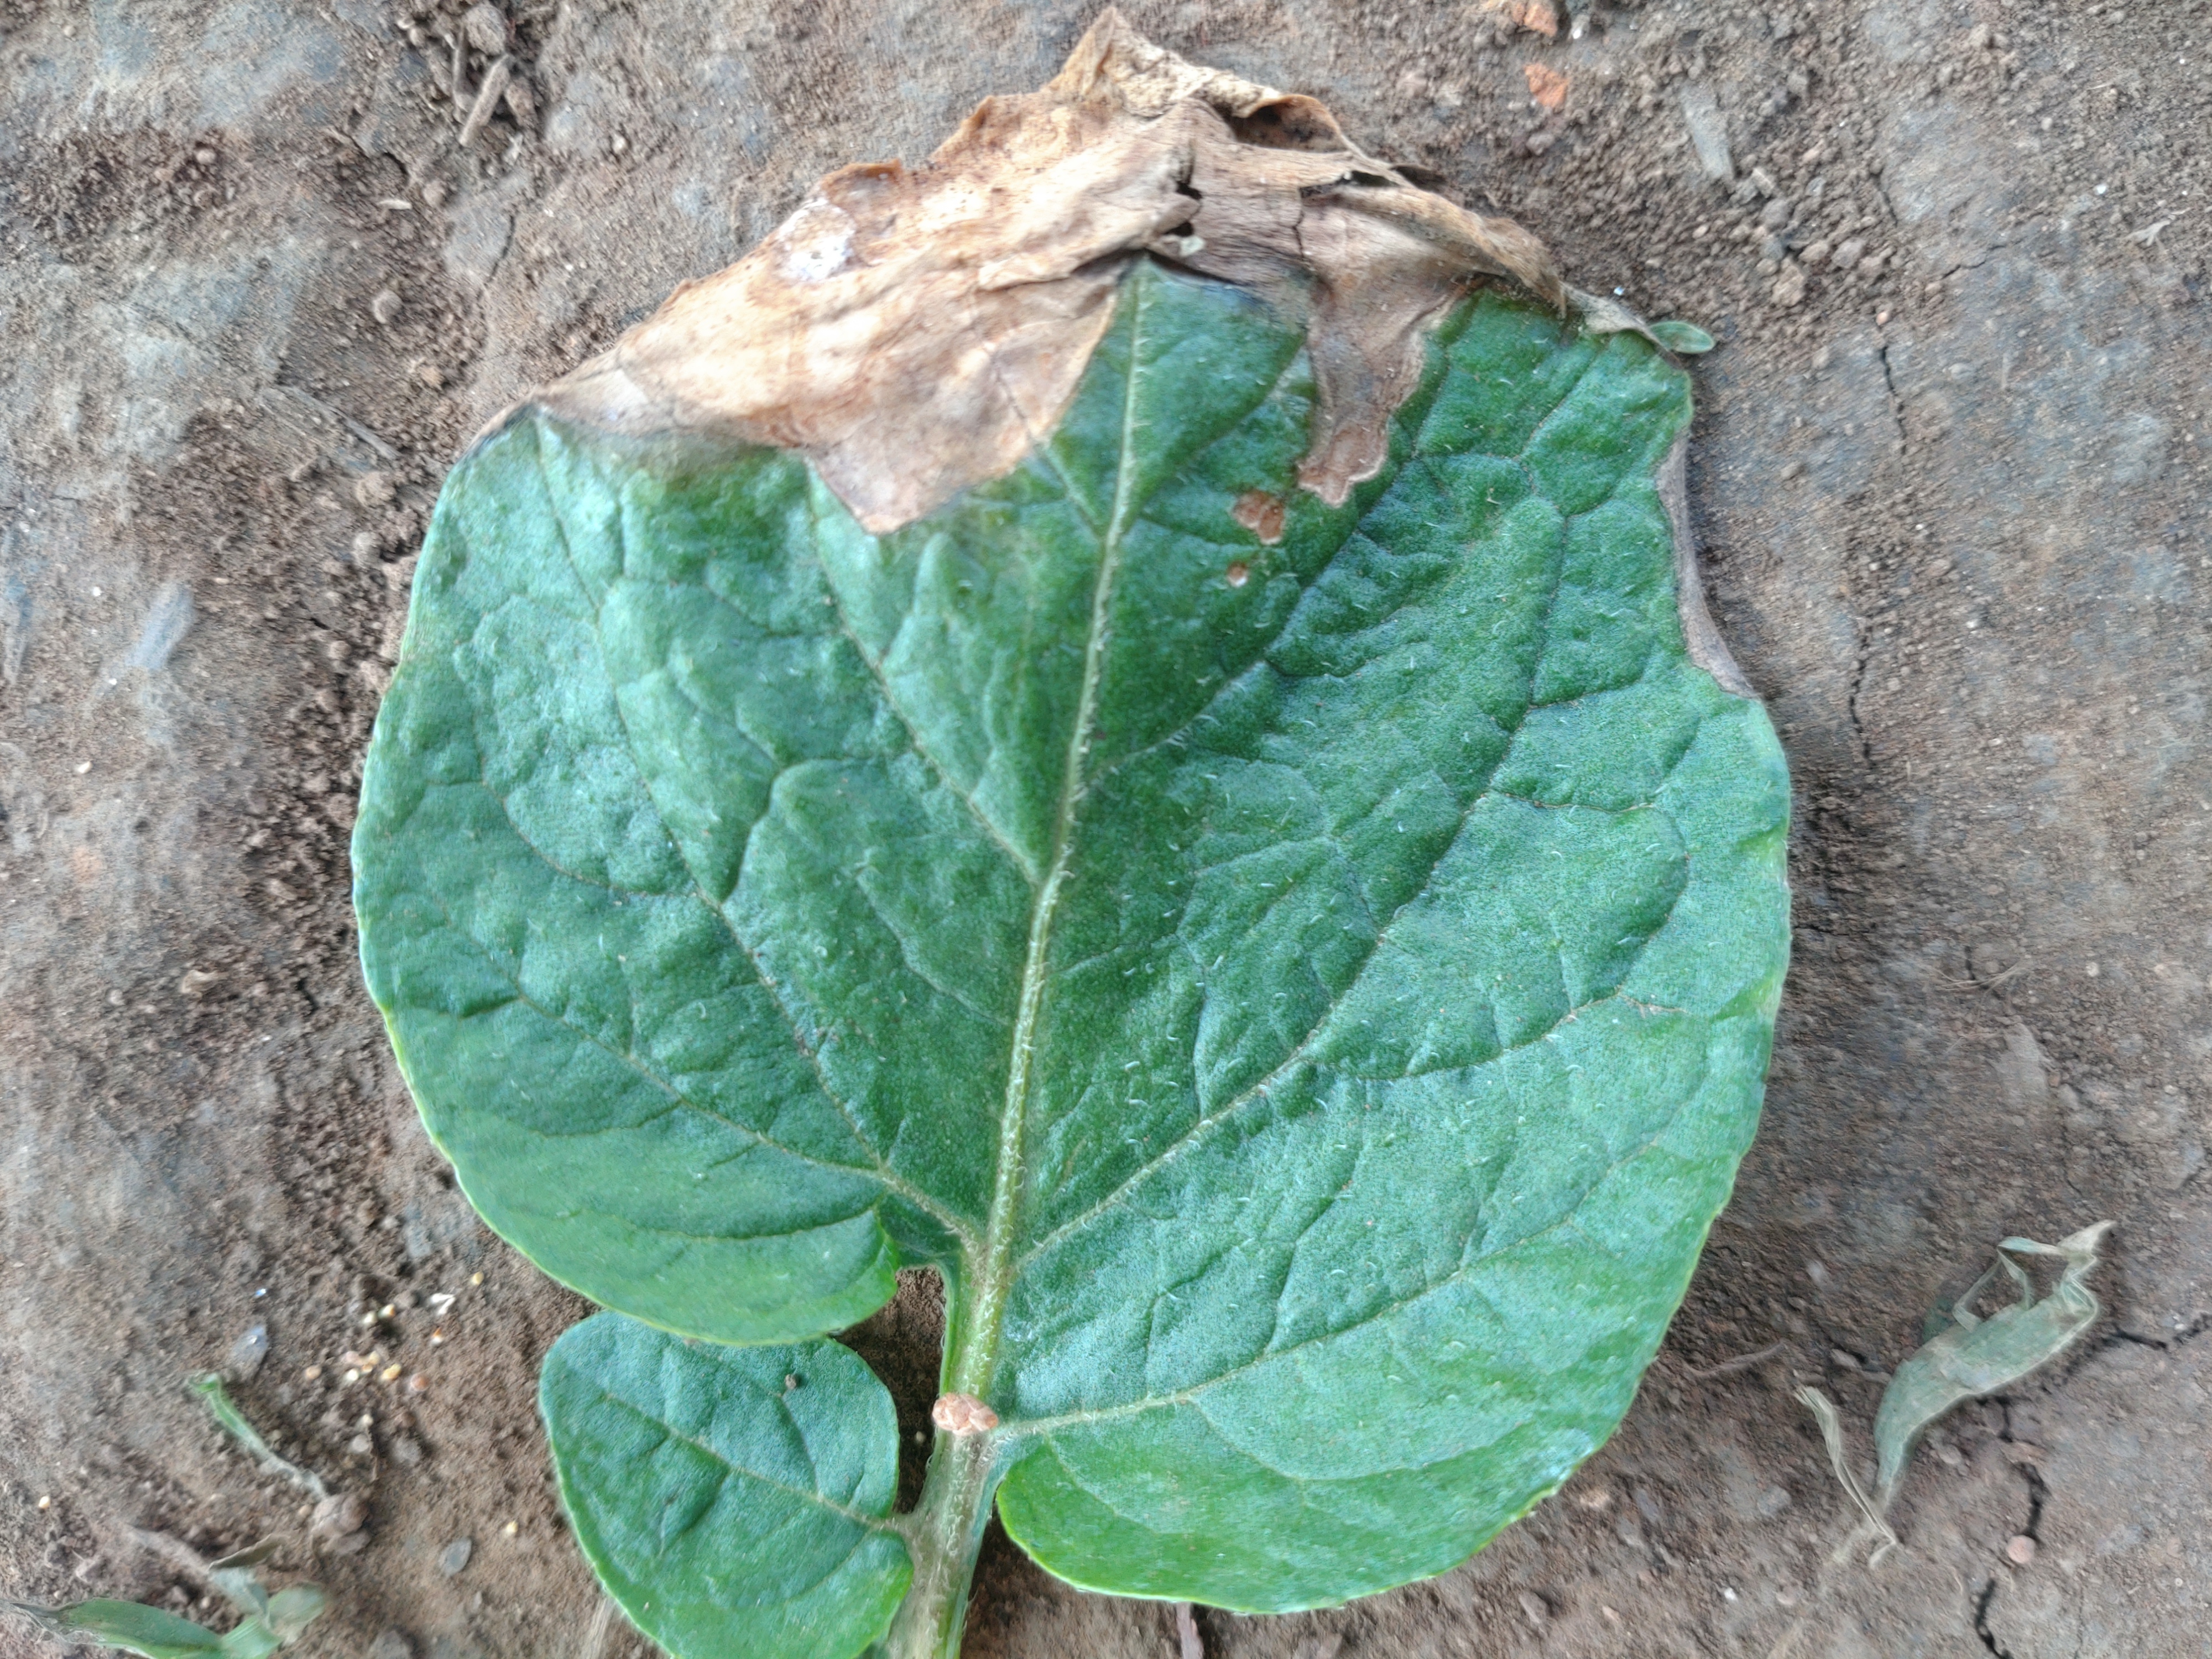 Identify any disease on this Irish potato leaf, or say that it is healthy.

early blight
